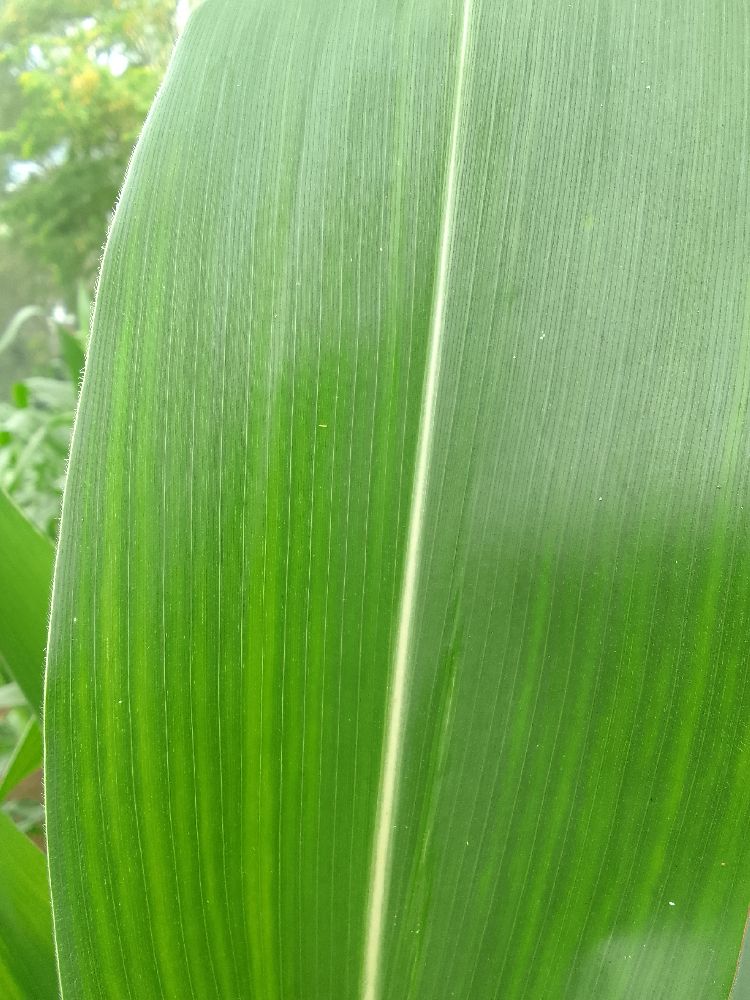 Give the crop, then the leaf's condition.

maize, healthy
